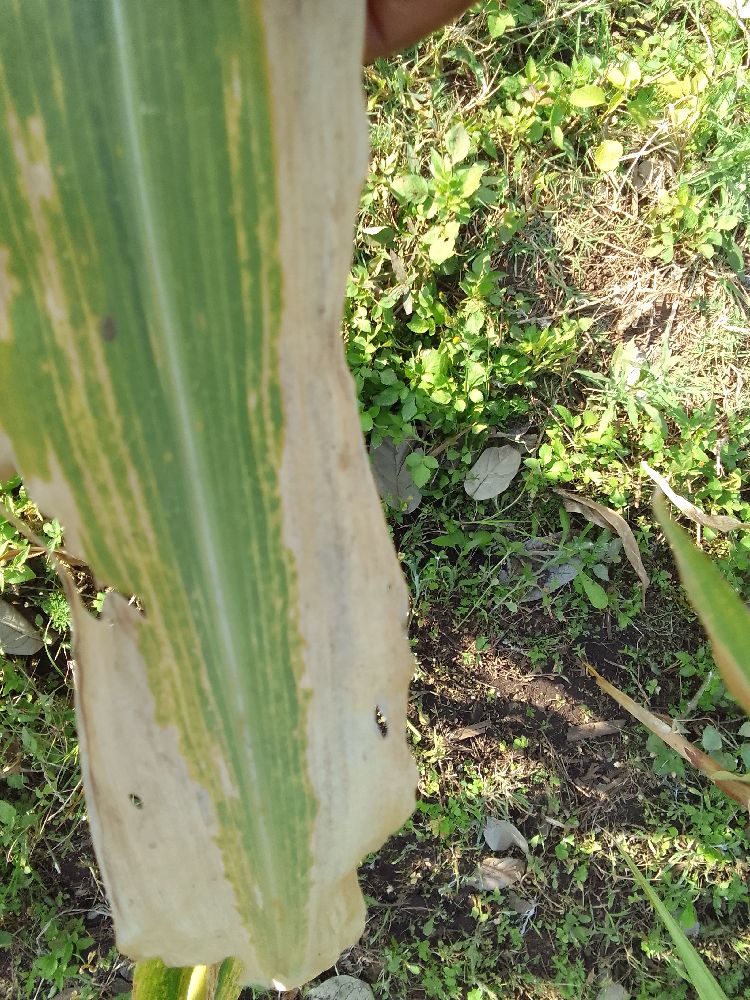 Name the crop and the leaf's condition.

maize, maize lethal necrosis
